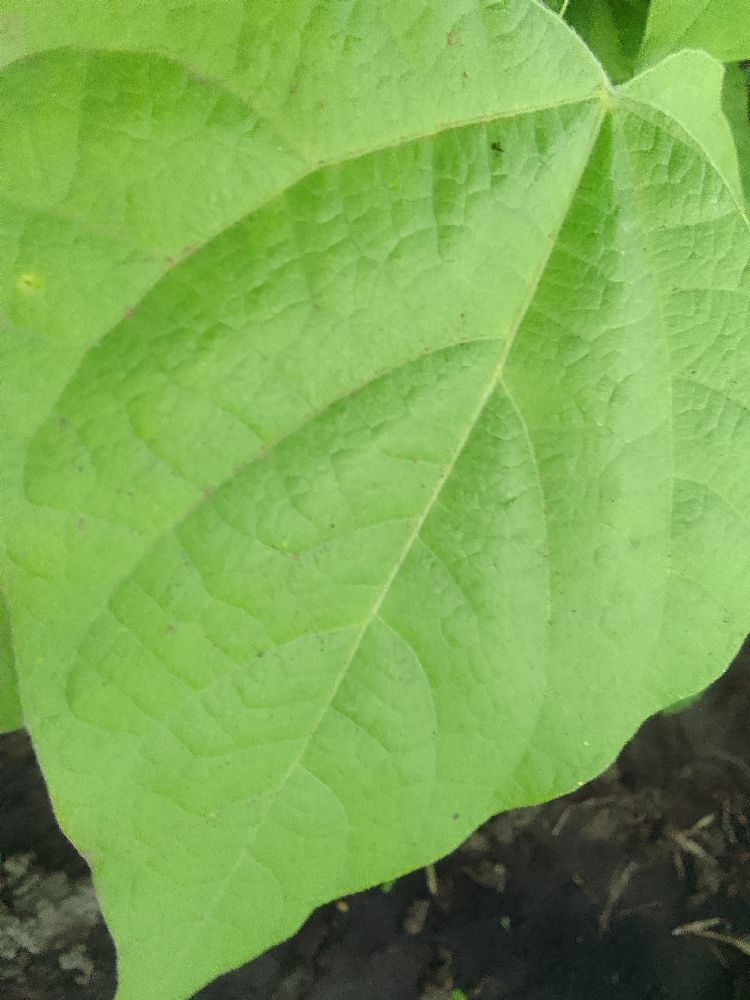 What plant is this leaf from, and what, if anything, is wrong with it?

common bean, healthy
